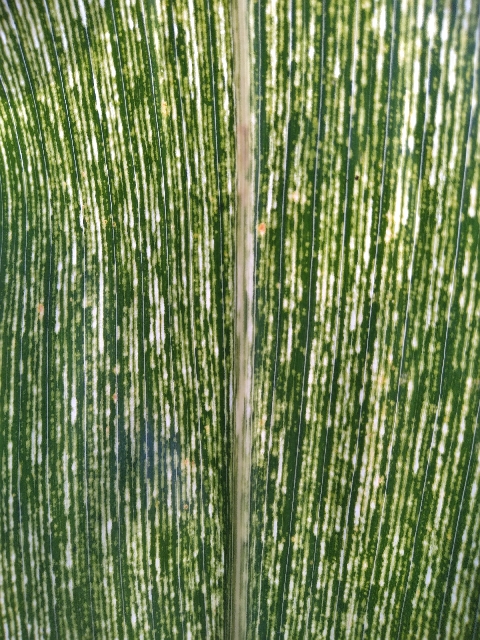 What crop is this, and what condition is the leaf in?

maize, maize streak virus
